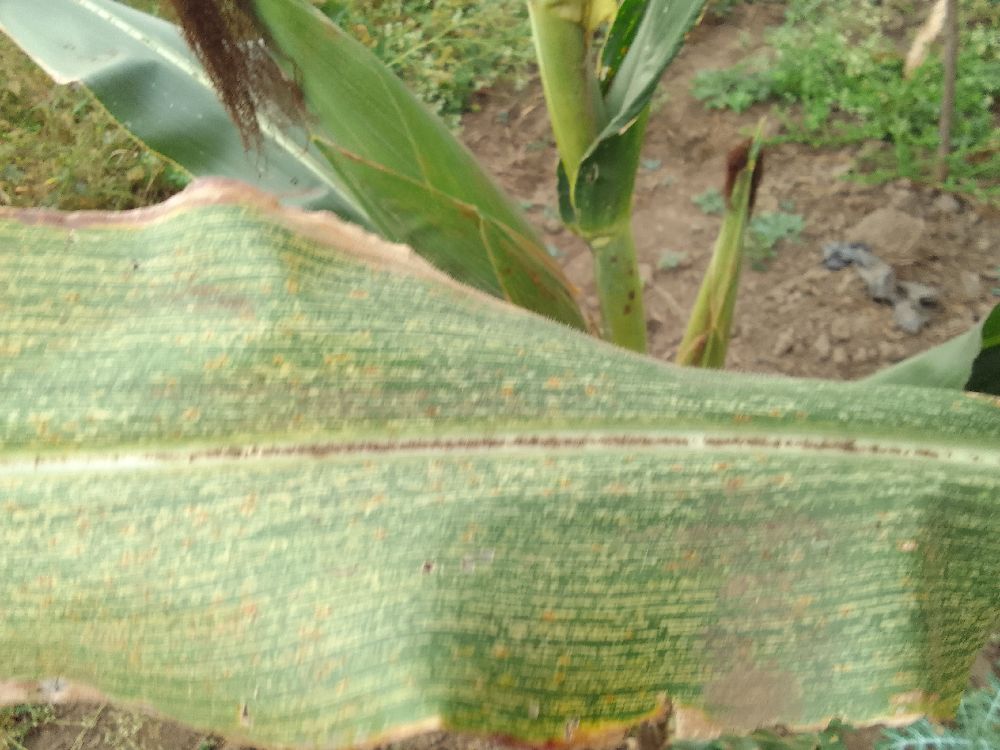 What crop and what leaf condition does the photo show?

maize, maize streak virus
